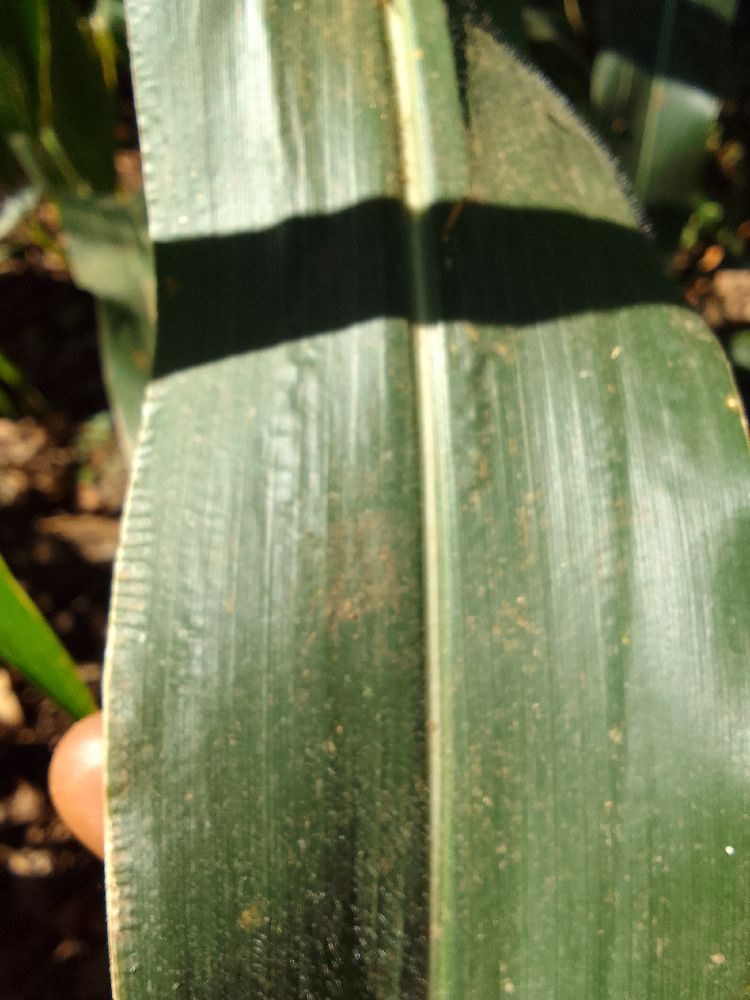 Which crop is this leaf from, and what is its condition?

maize, healthy
